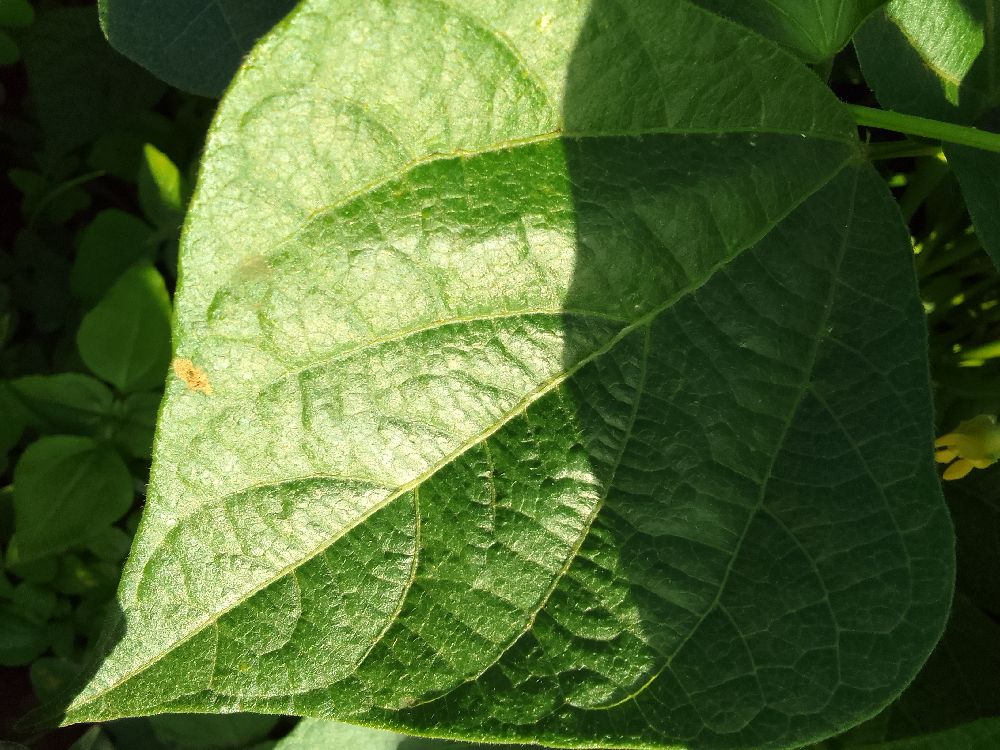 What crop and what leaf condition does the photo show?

common bean, healthy
